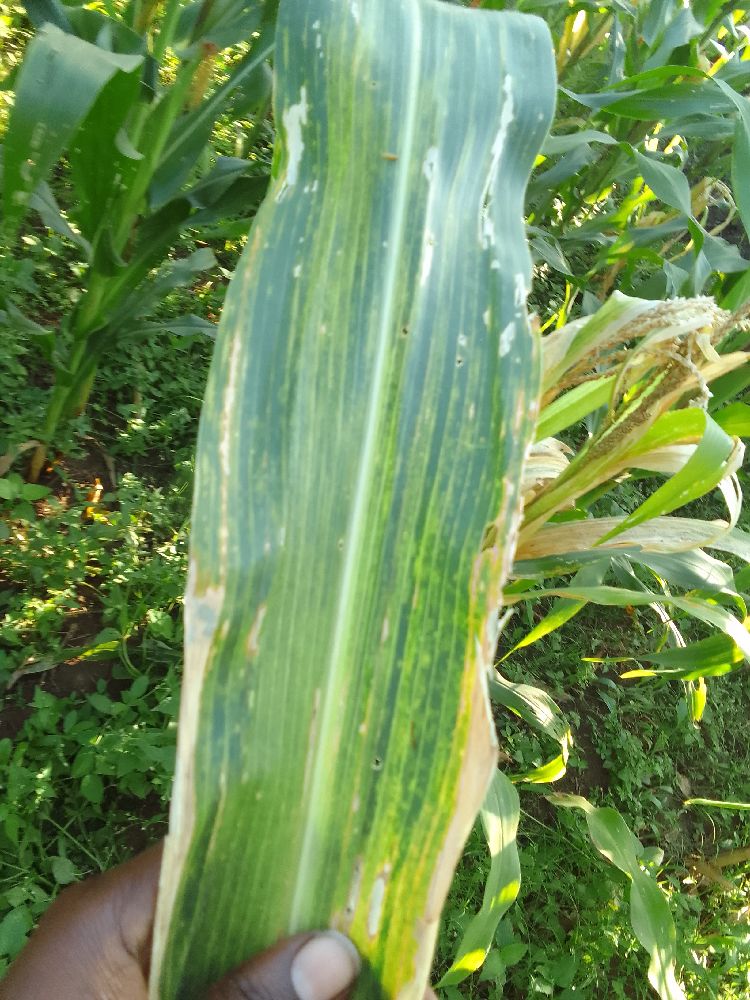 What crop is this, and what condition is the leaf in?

maize, maize lethal necrosis
